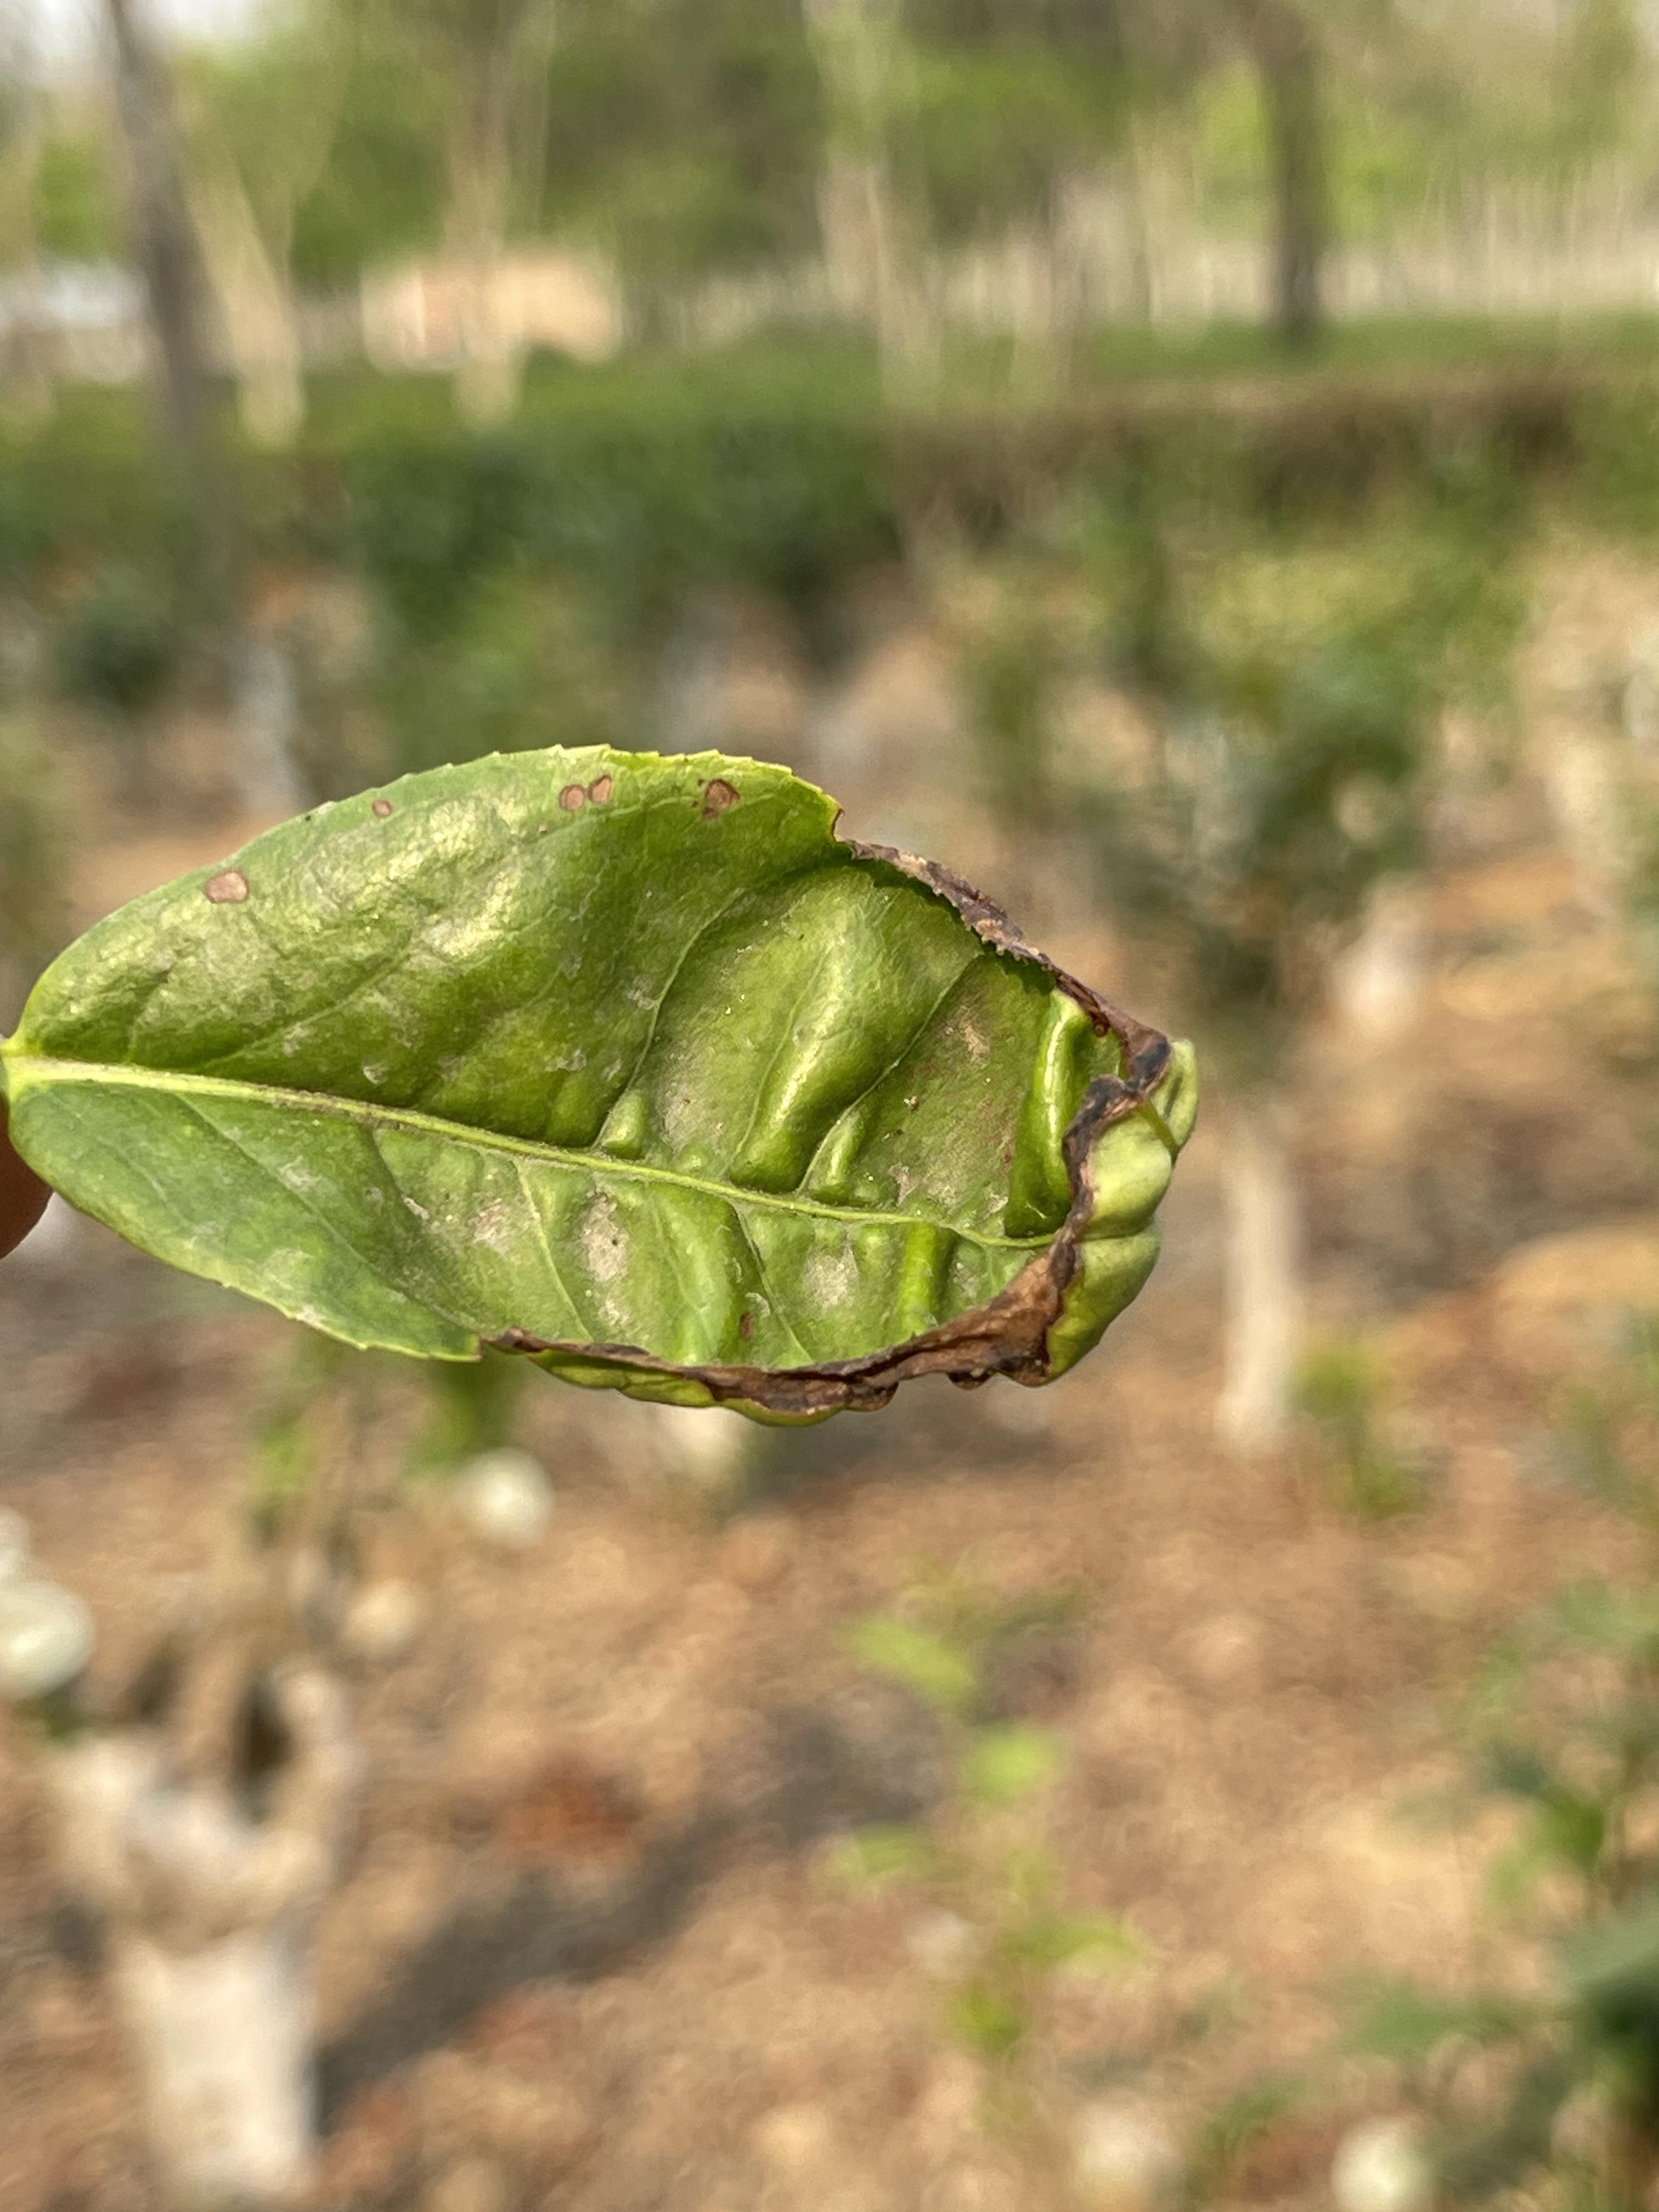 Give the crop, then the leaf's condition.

tea, helopeltis
